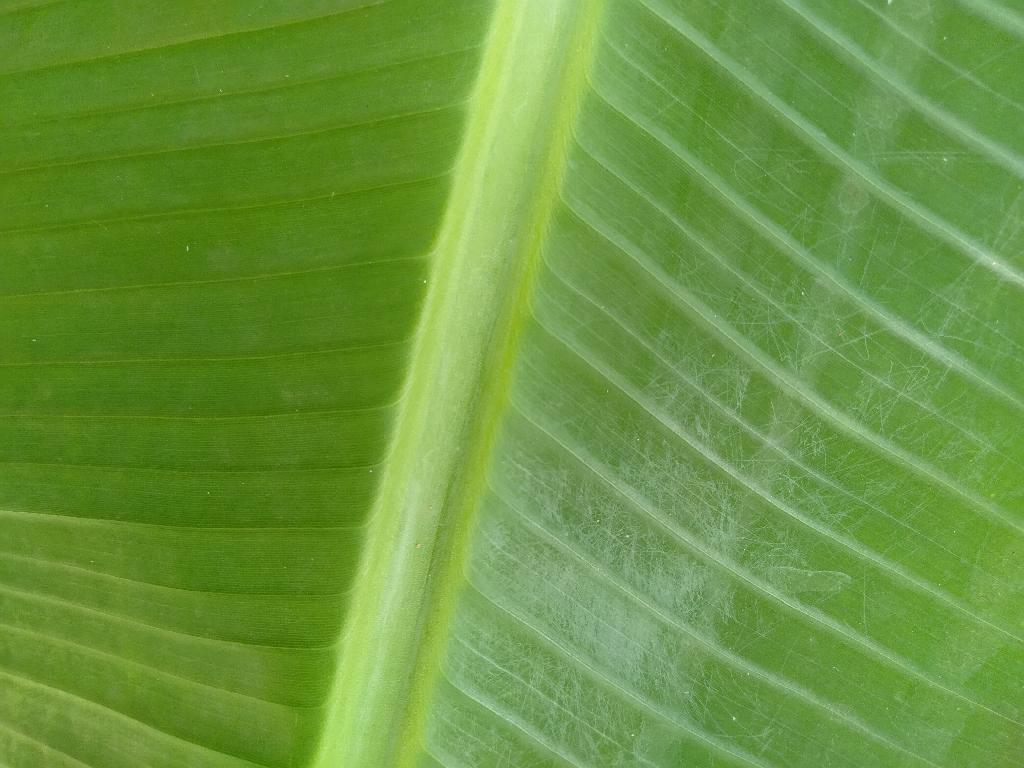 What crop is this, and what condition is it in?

banana, healthy
